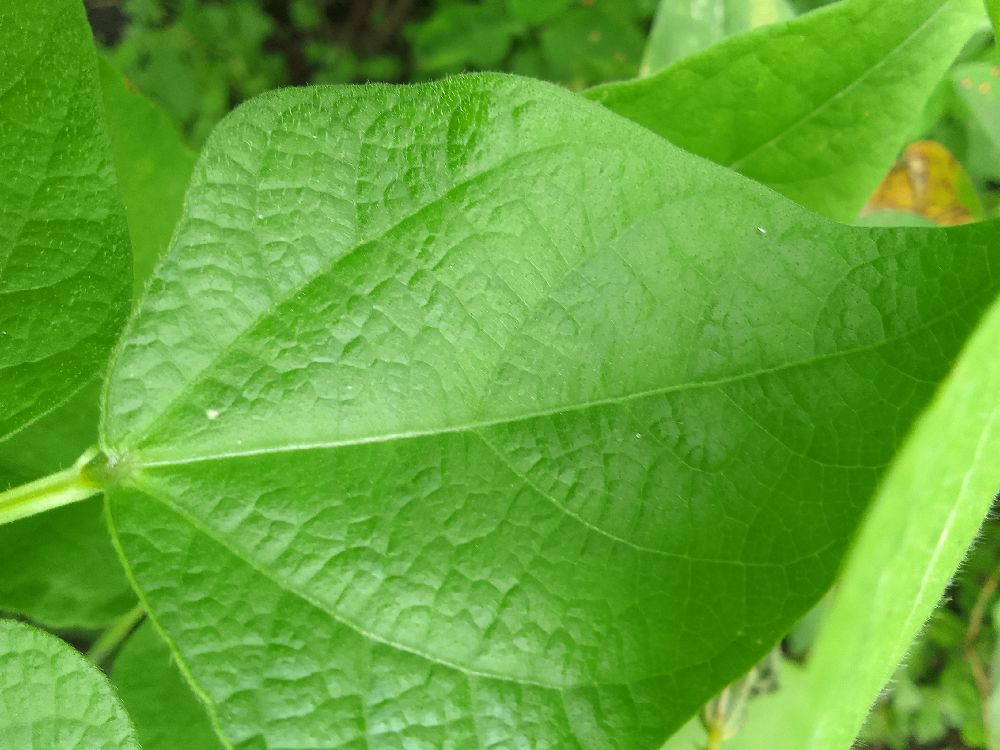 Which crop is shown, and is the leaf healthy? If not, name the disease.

common bean, healthy
